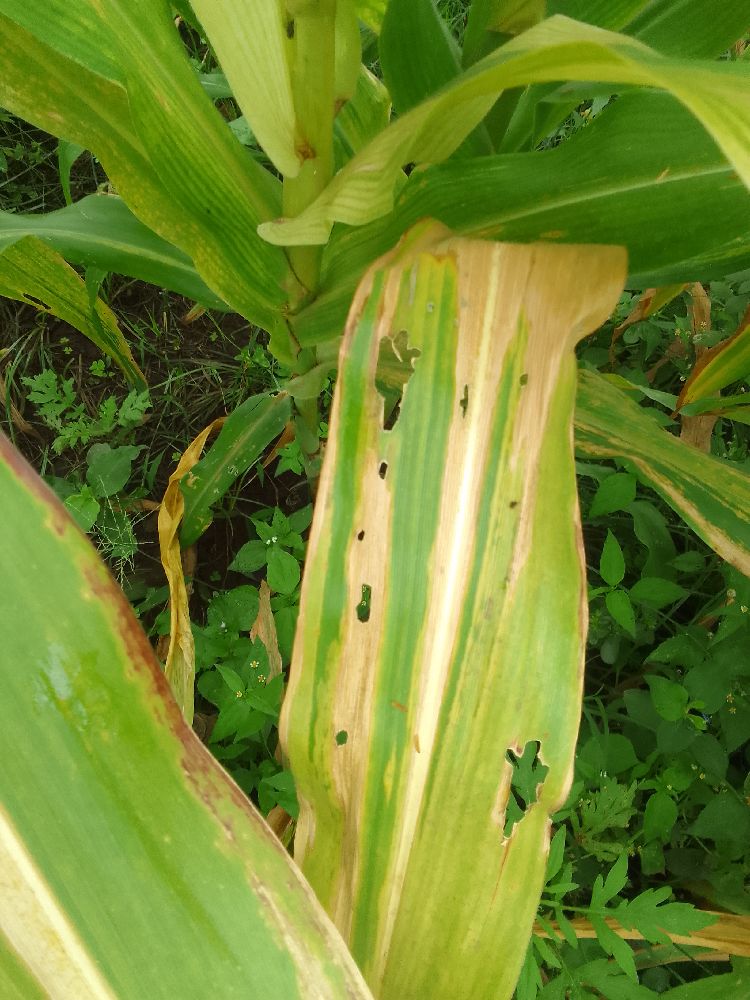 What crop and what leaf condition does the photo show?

maize, maize lethal necrosis
